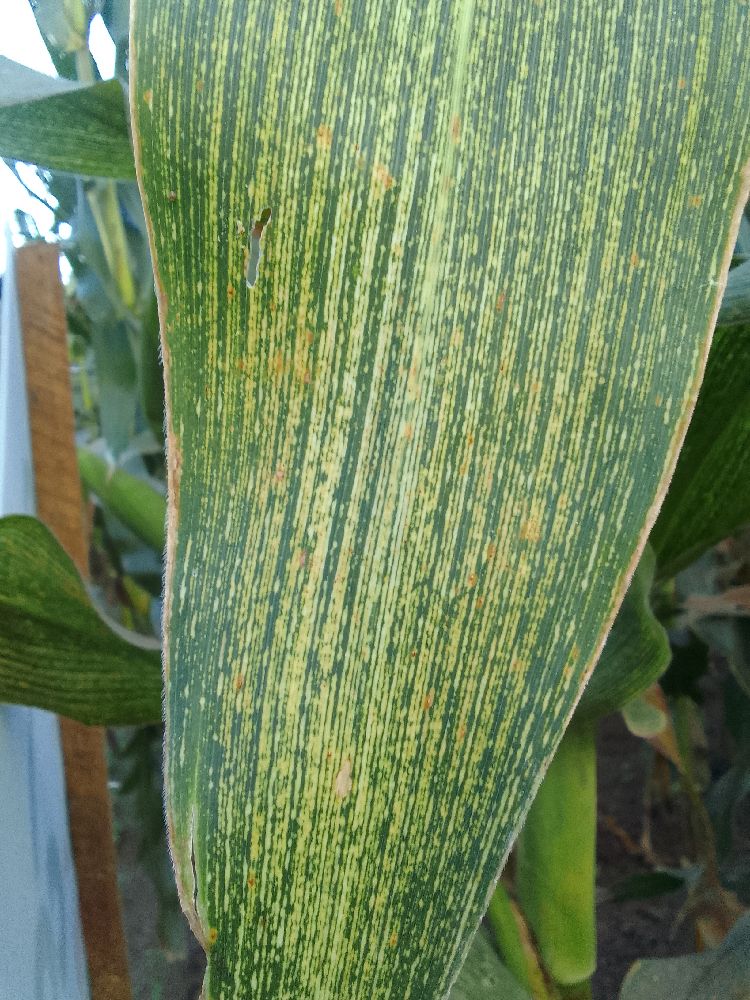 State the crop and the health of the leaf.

maize, maize streak virus
